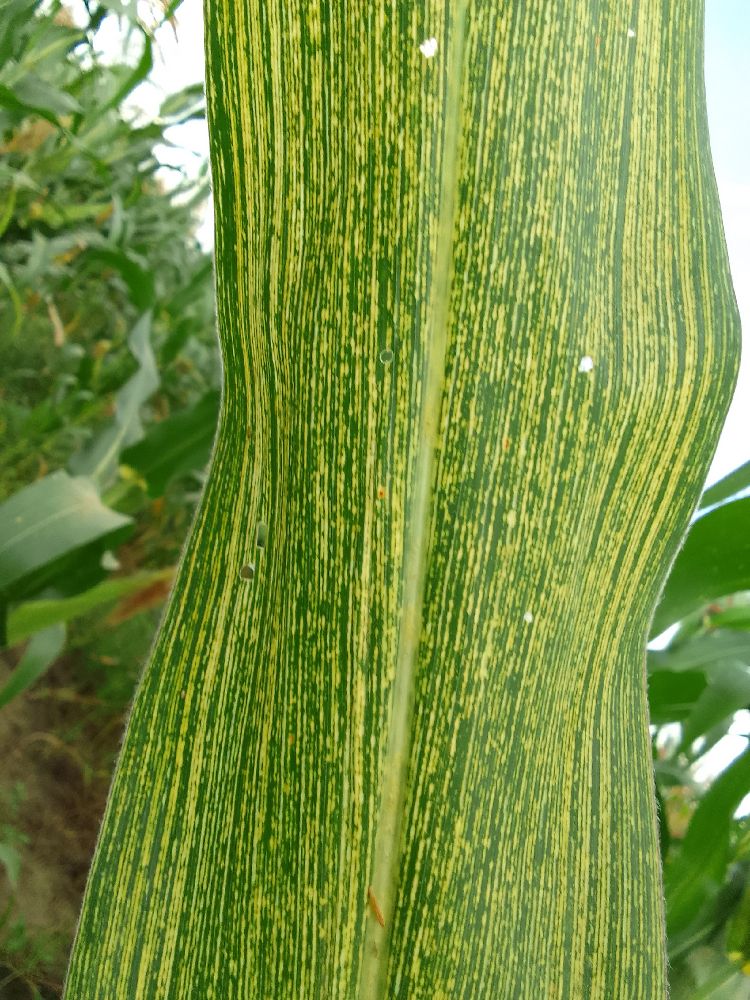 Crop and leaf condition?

maize, maize streak virus
